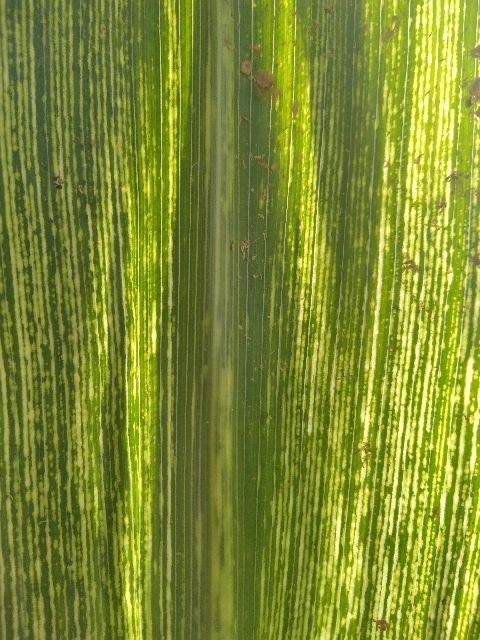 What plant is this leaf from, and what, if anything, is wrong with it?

maize, maize streak virus
